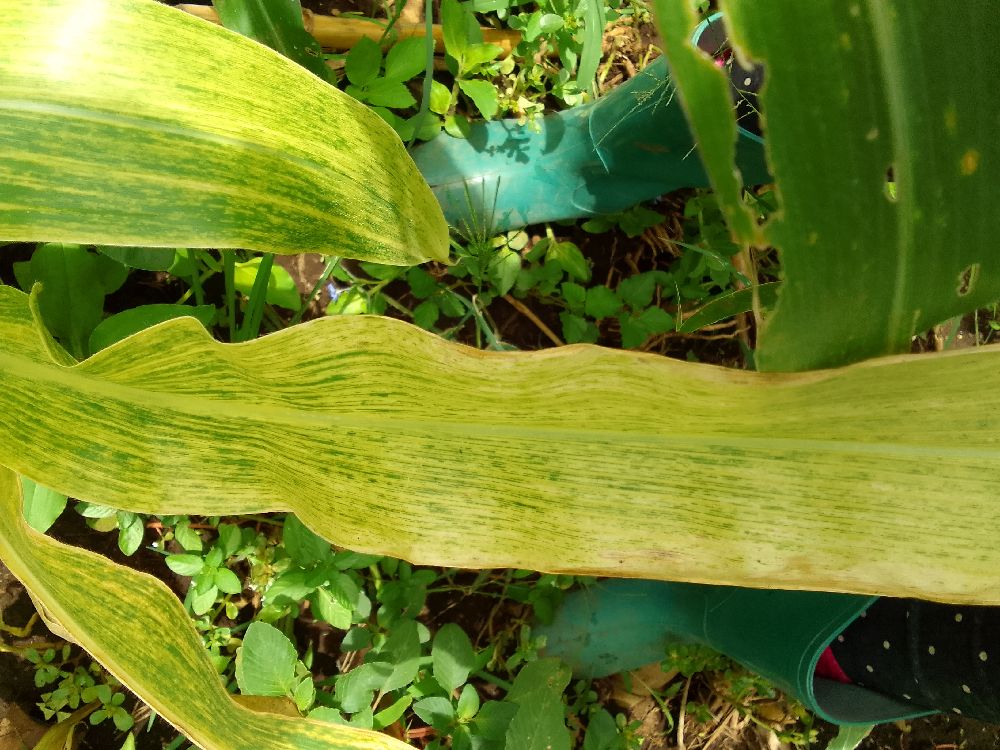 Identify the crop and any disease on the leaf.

maize, maize lethal necrosis
